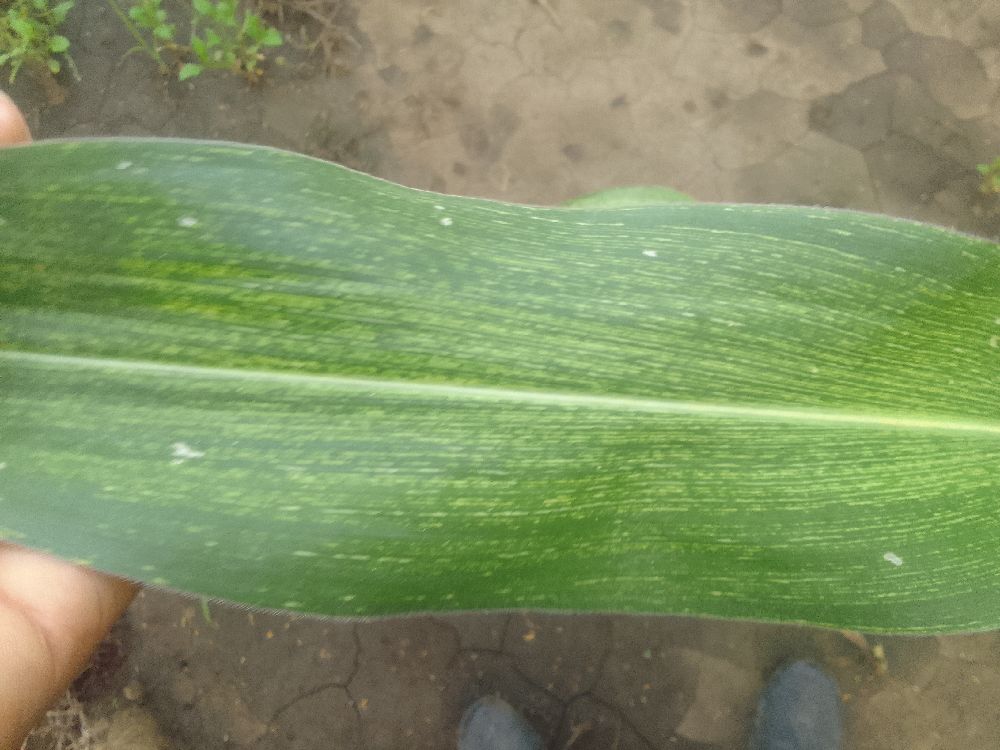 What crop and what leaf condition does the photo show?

maize, maize streak virus
